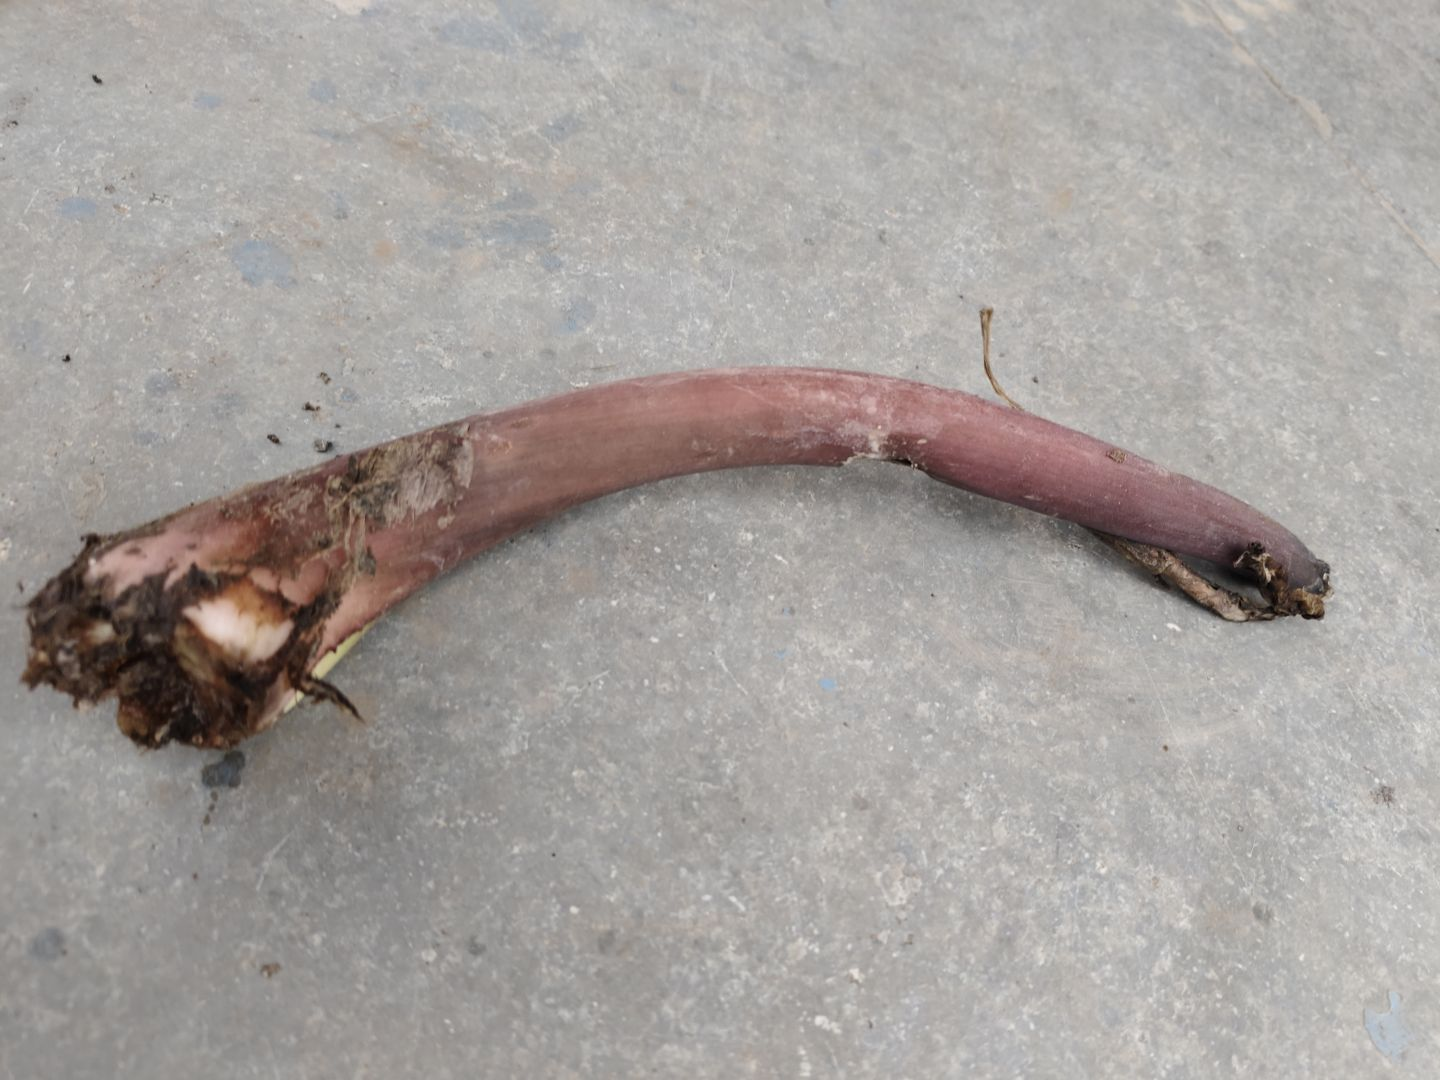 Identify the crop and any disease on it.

taro, root rot
